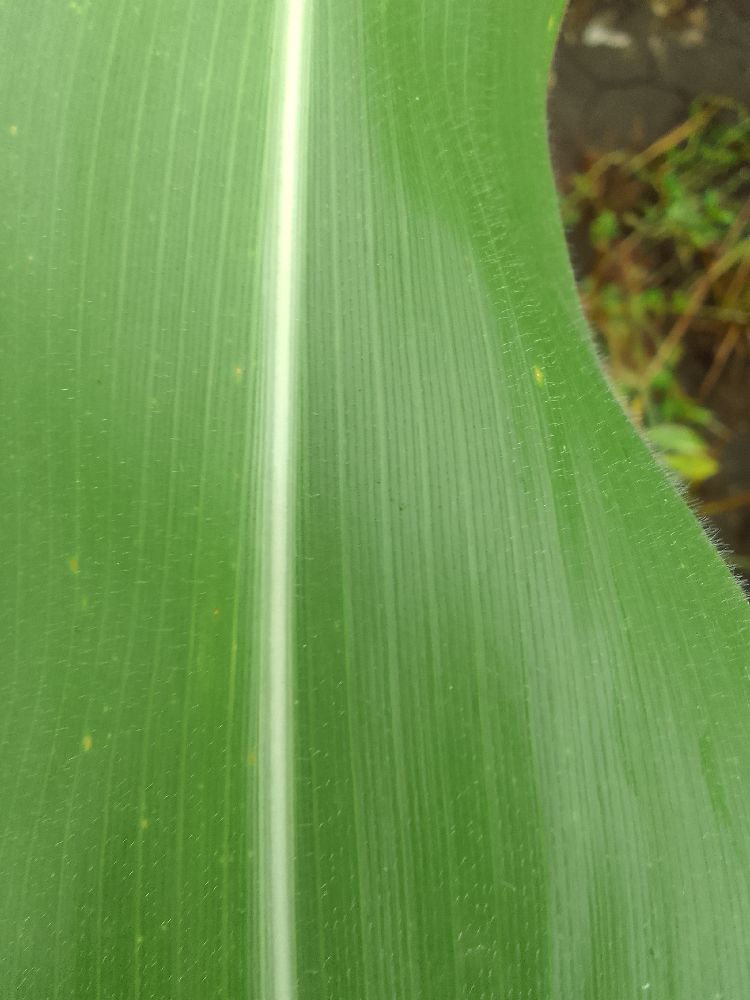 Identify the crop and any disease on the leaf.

maize, healthy
